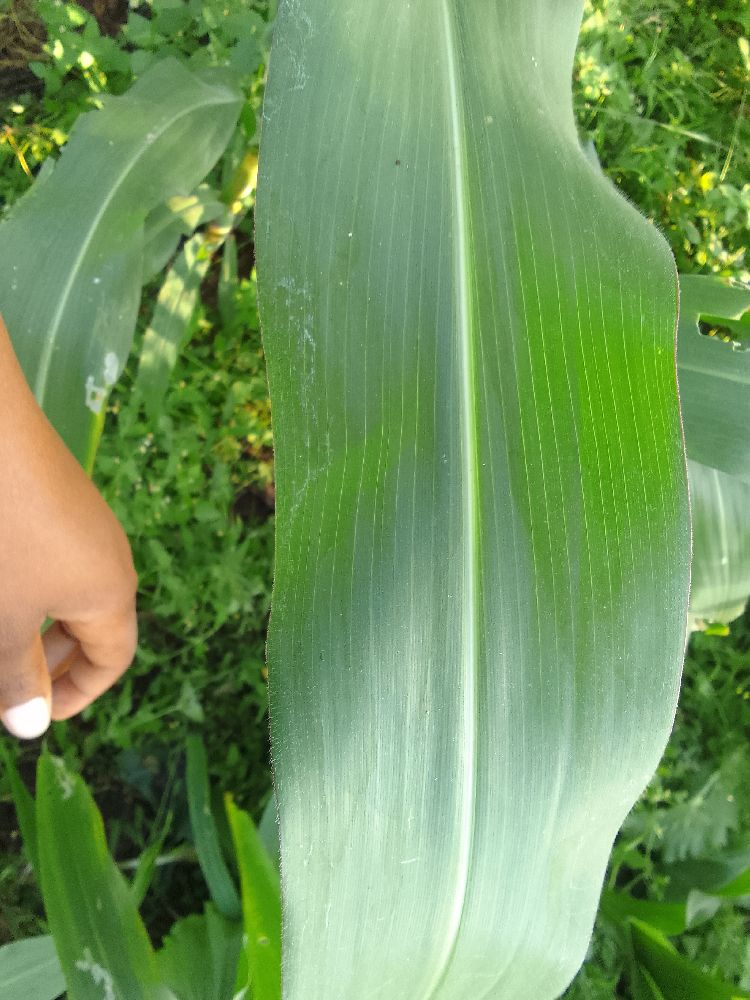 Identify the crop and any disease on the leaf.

maize, healthy
